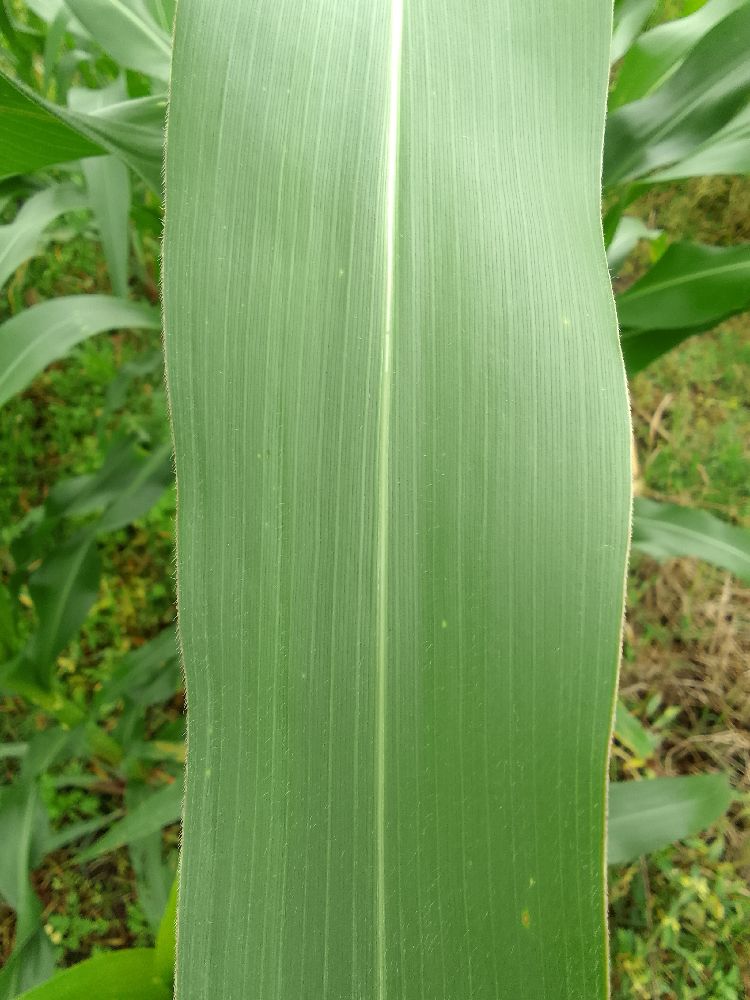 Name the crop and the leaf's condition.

maize, healthy
